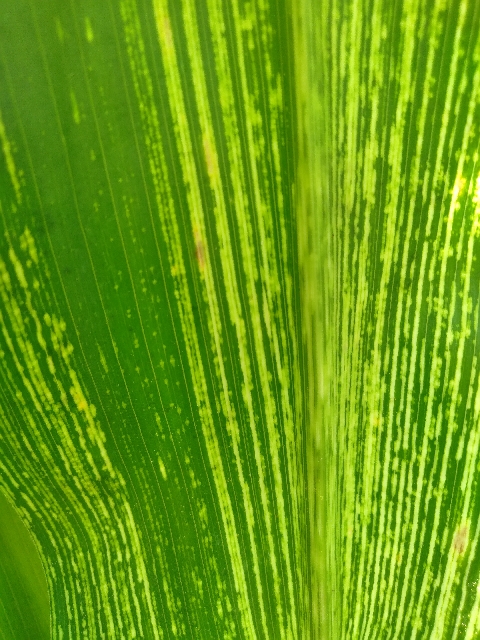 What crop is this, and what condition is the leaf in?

maize, maize streak virus
